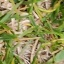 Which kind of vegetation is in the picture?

grass
